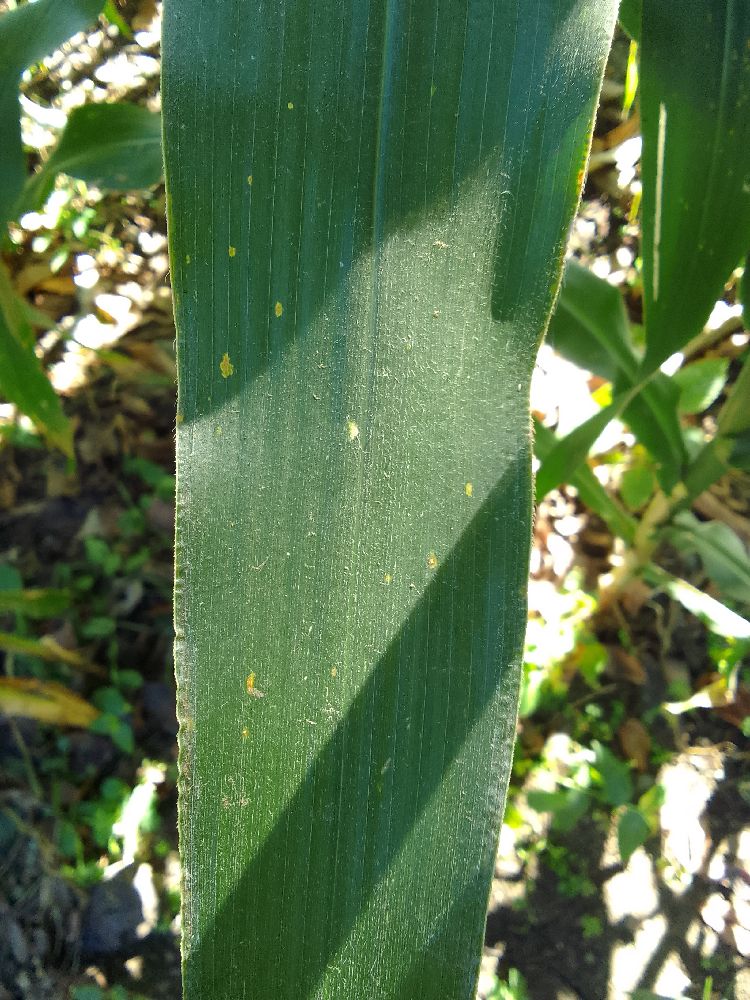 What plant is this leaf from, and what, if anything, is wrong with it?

maize, healthy
